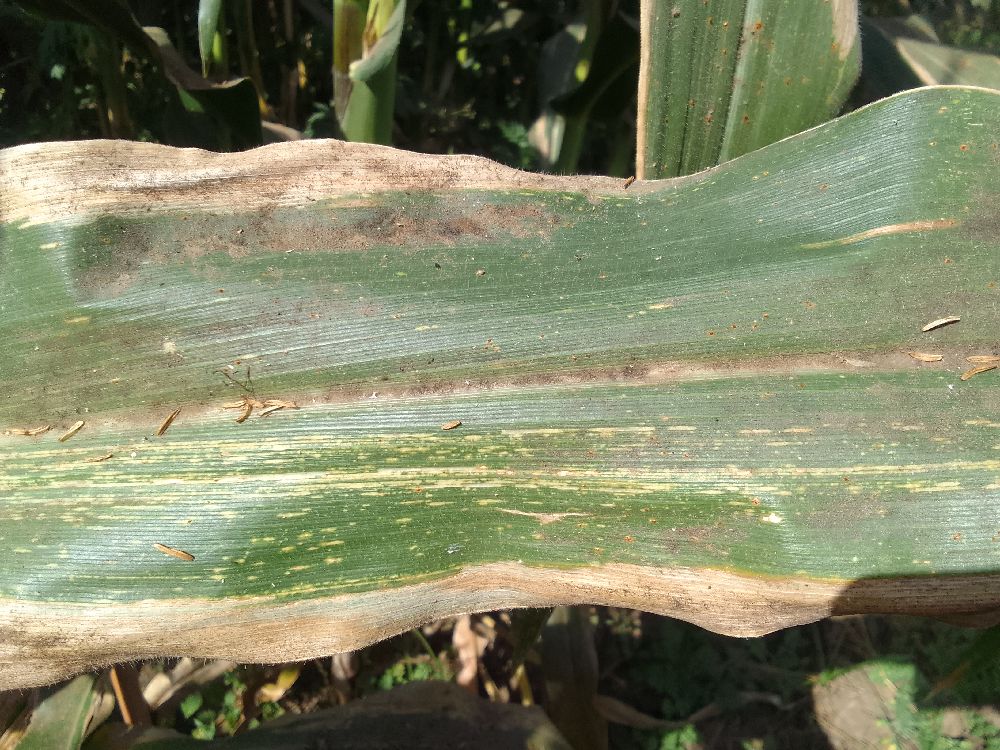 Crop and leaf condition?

maize, maize streak virus
